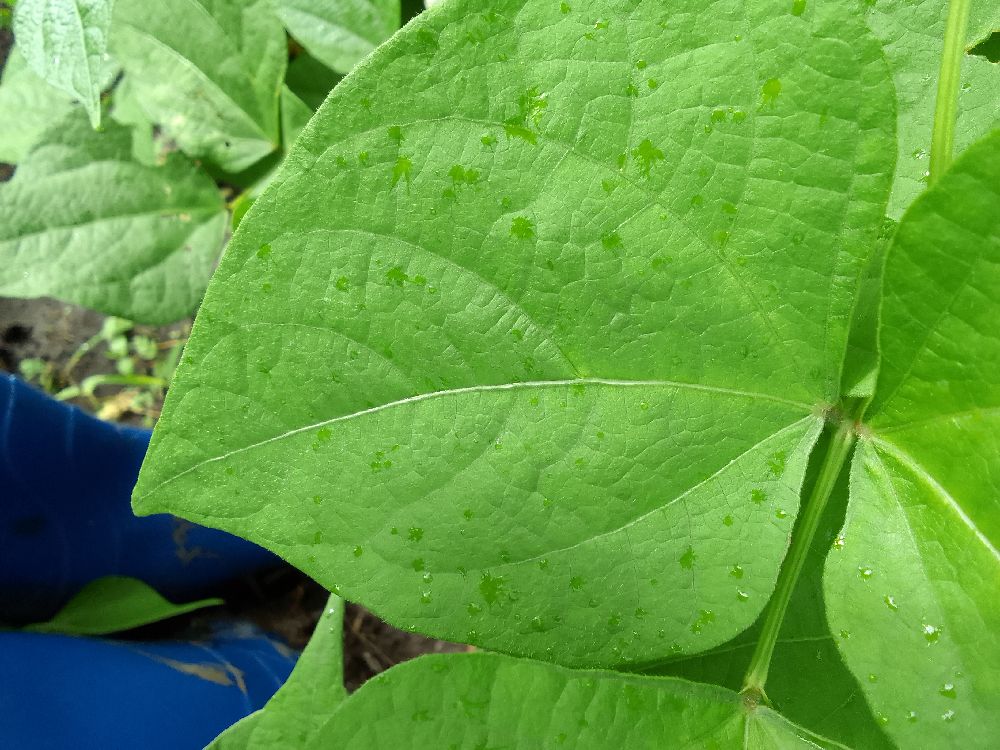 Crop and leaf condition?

common bean, healthy
